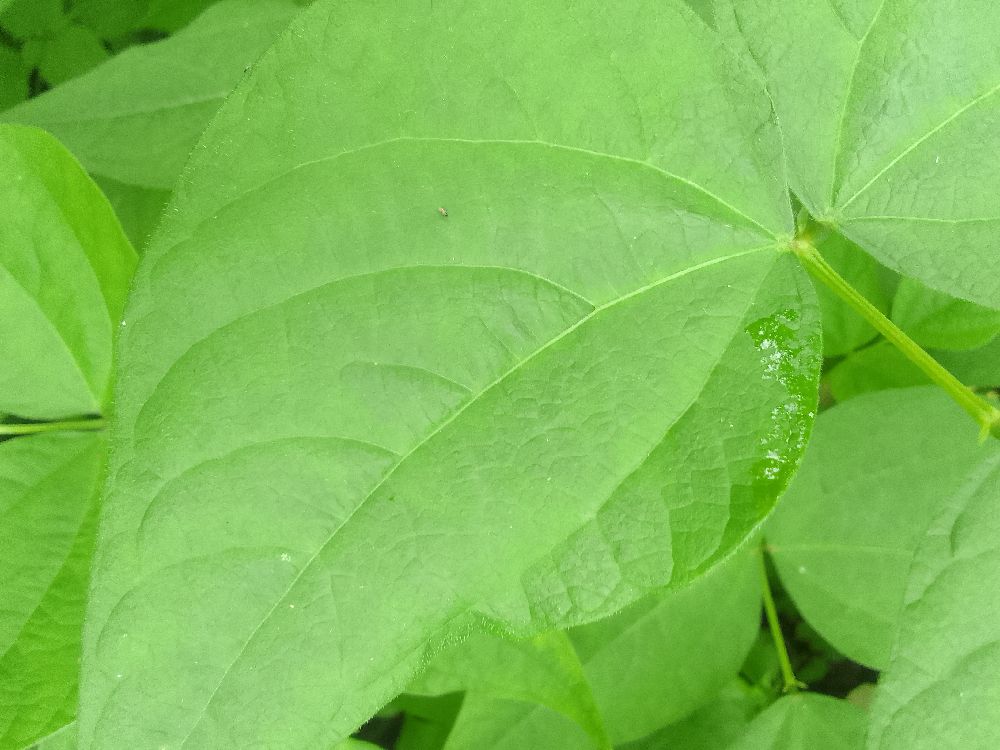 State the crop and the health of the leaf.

common bean, healthy
